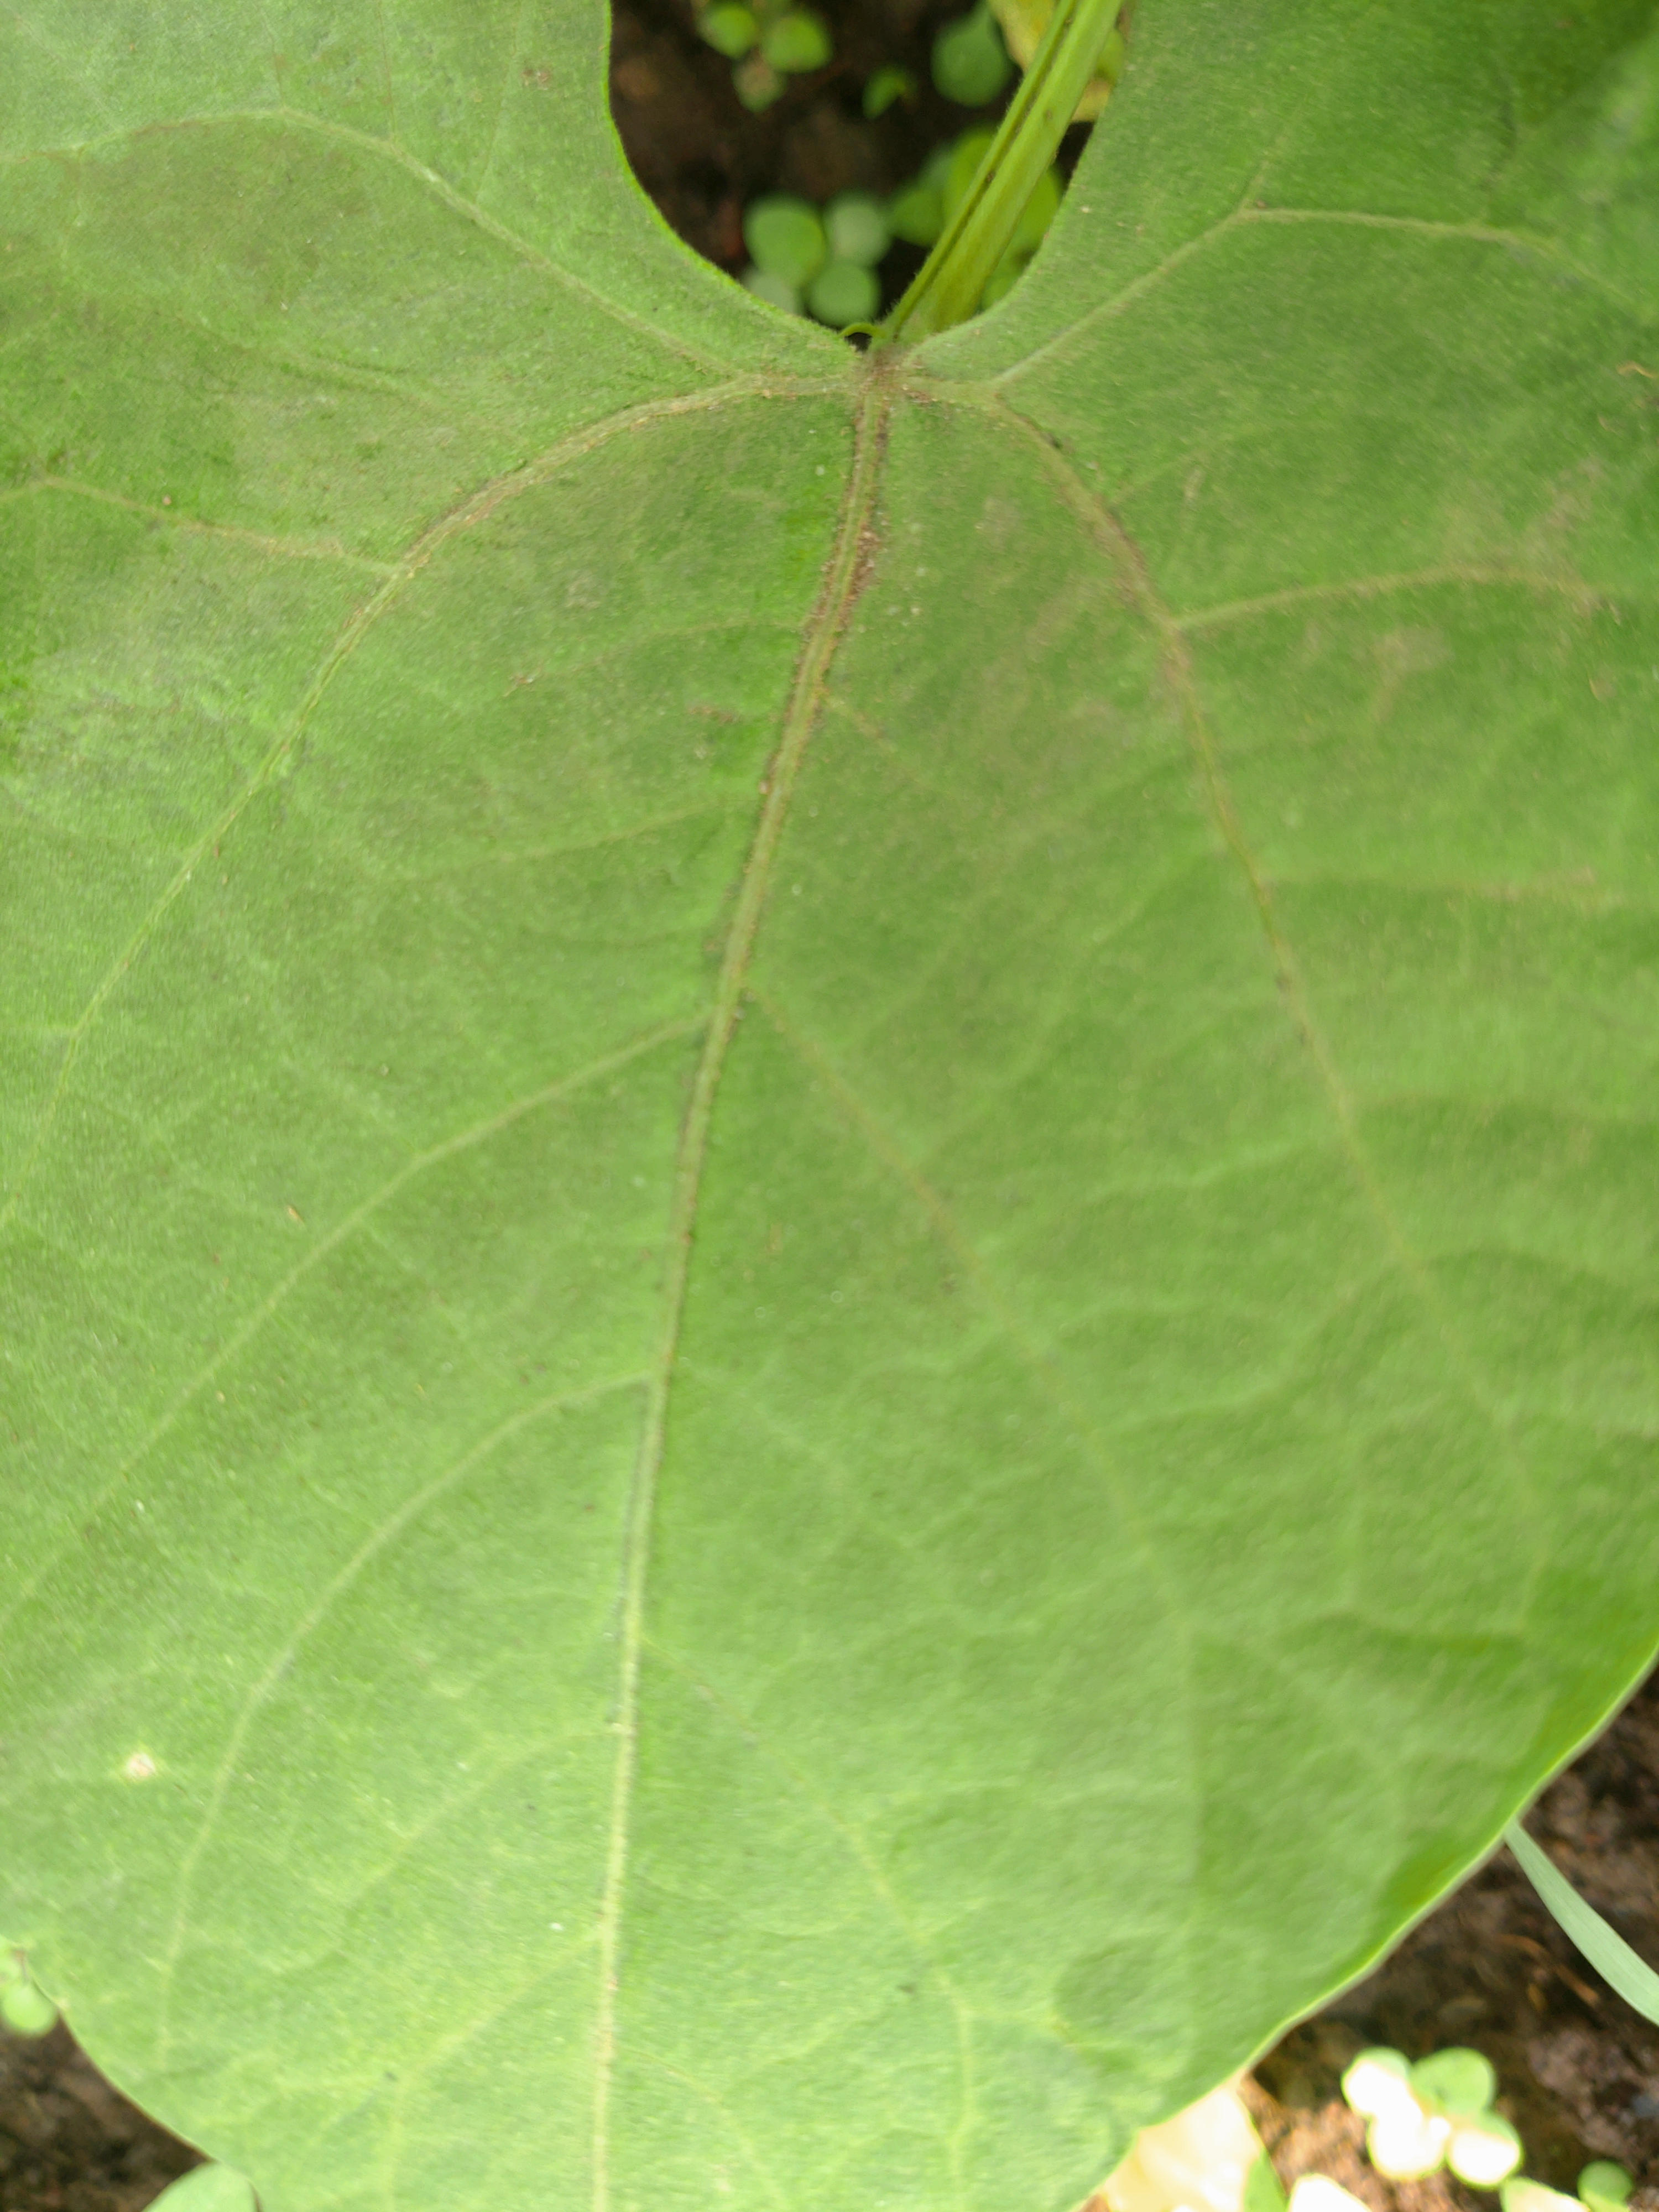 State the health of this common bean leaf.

healthy
